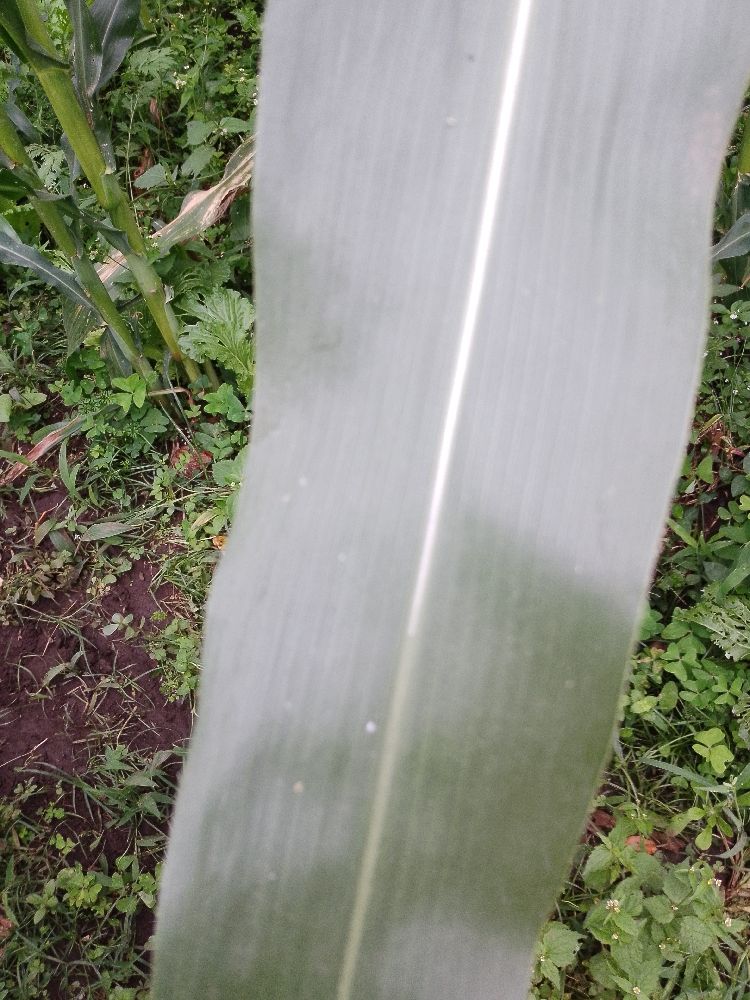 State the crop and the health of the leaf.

maize, healthy
